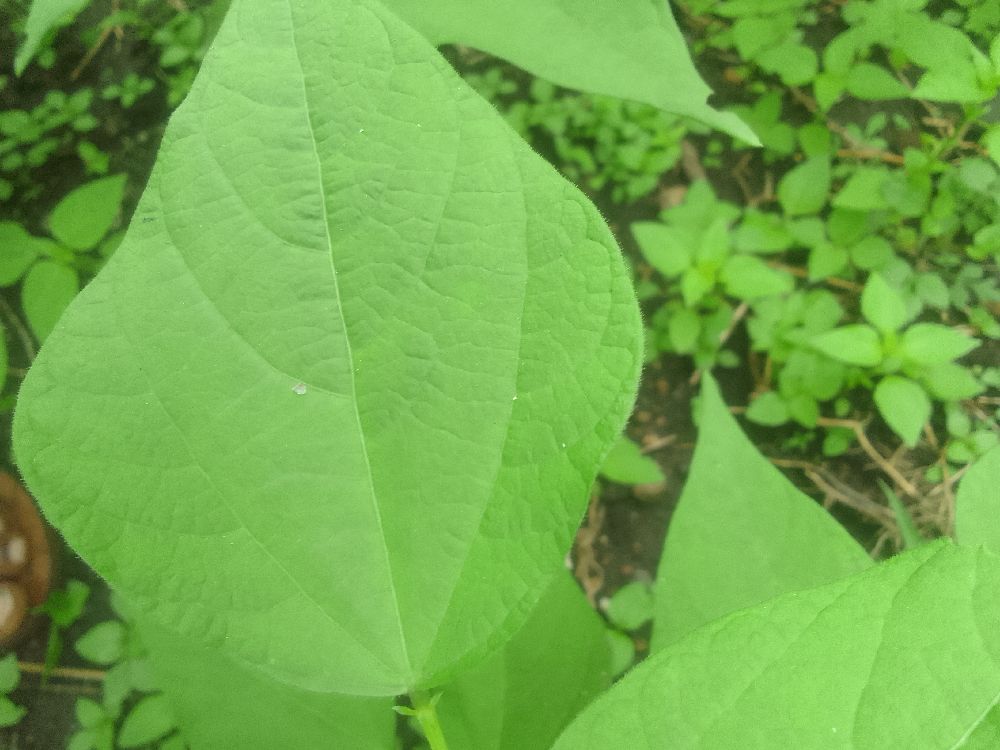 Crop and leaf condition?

common bean, healthy
